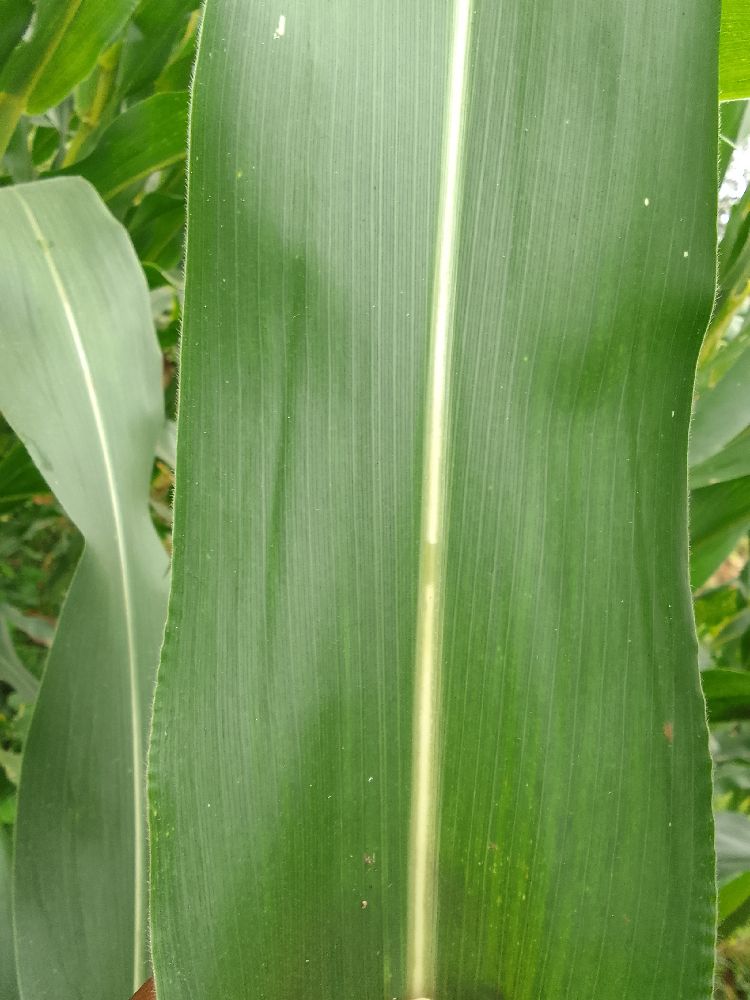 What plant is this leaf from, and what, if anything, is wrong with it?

maize, healthy
